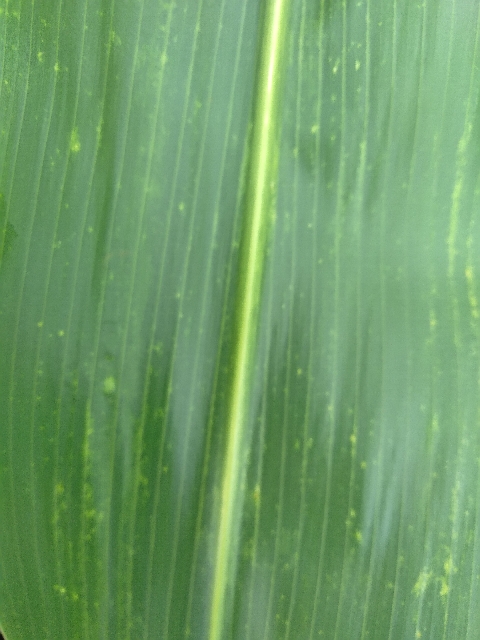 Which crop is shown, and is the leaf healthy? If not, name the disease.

maize, maize lethal necrosis
